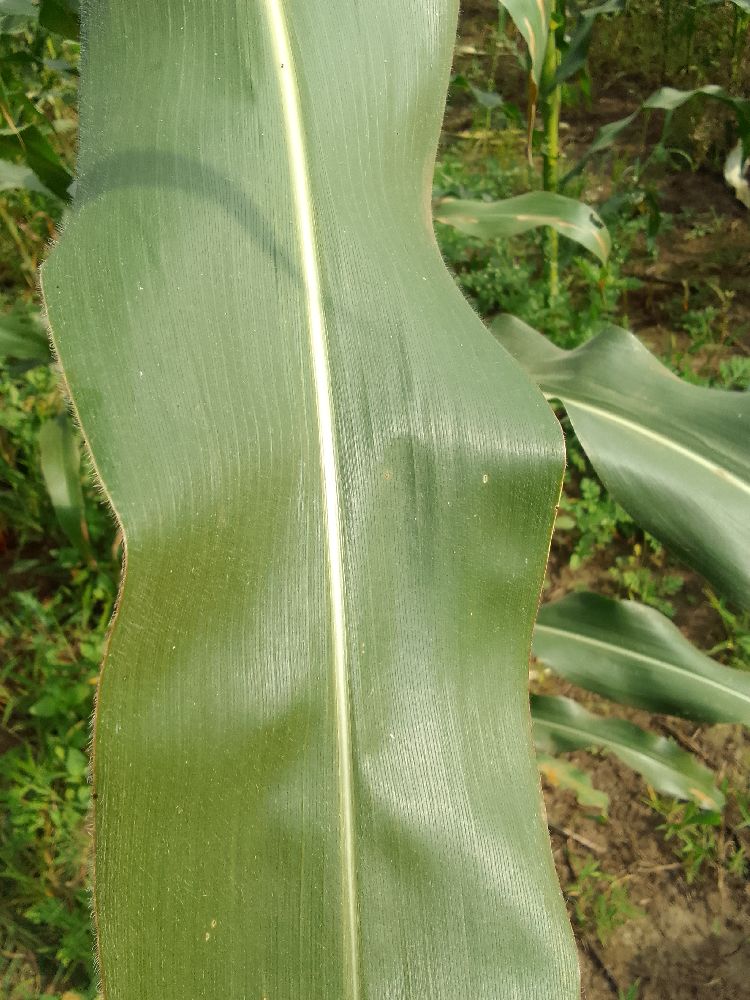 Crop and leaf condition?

maize, healthy
